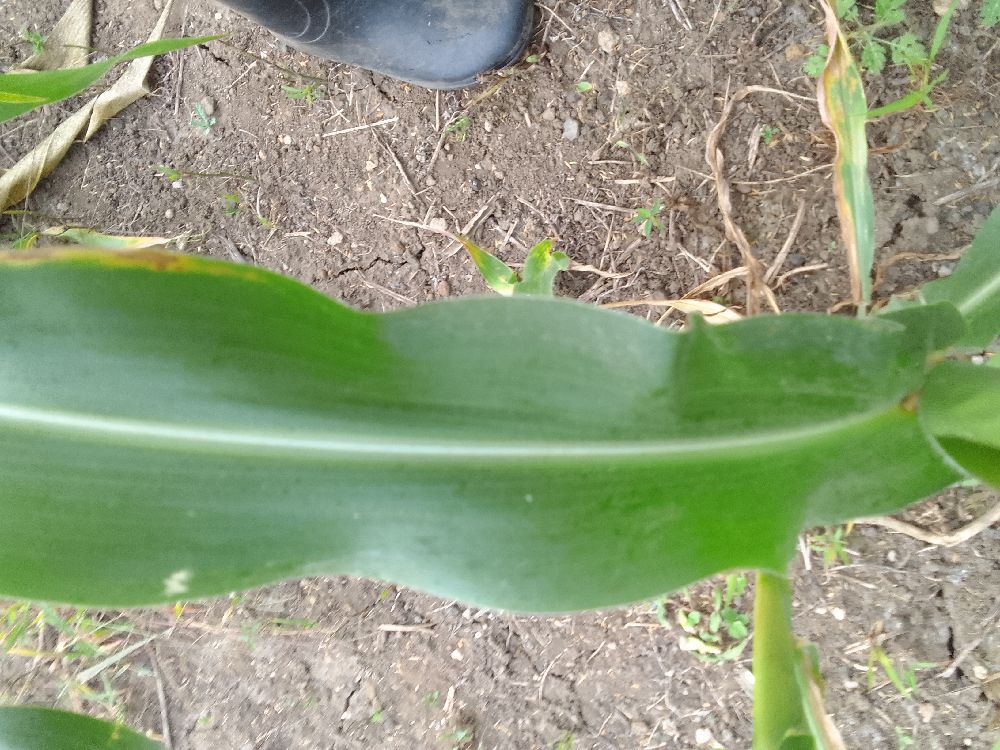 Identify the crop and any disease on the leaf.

maize, healthy
